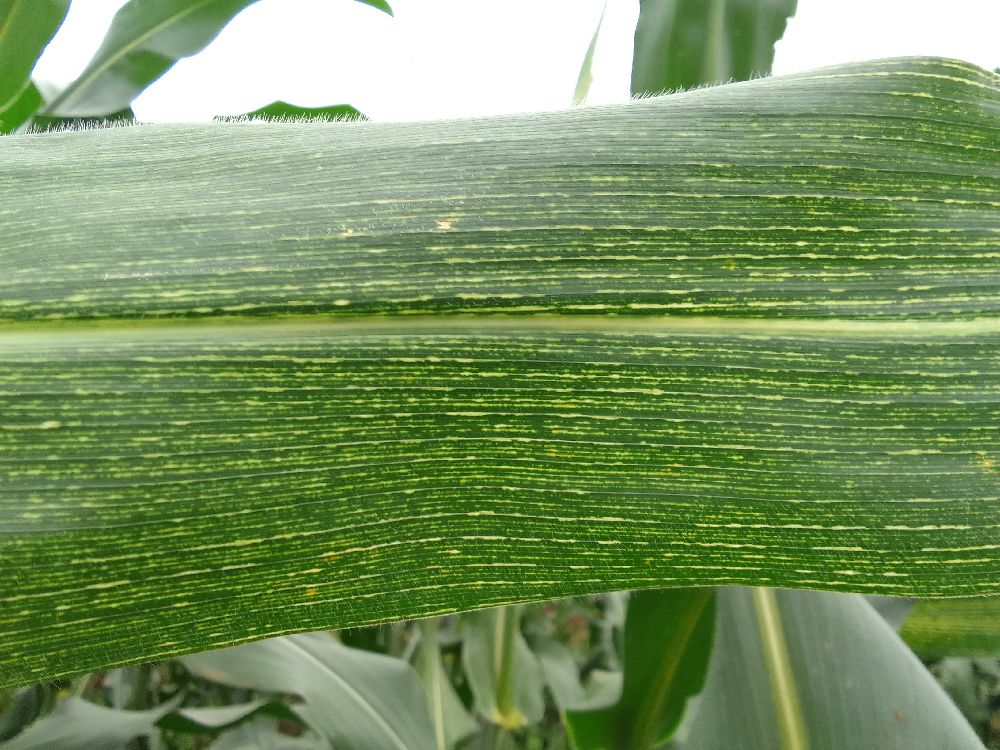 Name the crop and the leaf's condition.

maize, maize streak virus
